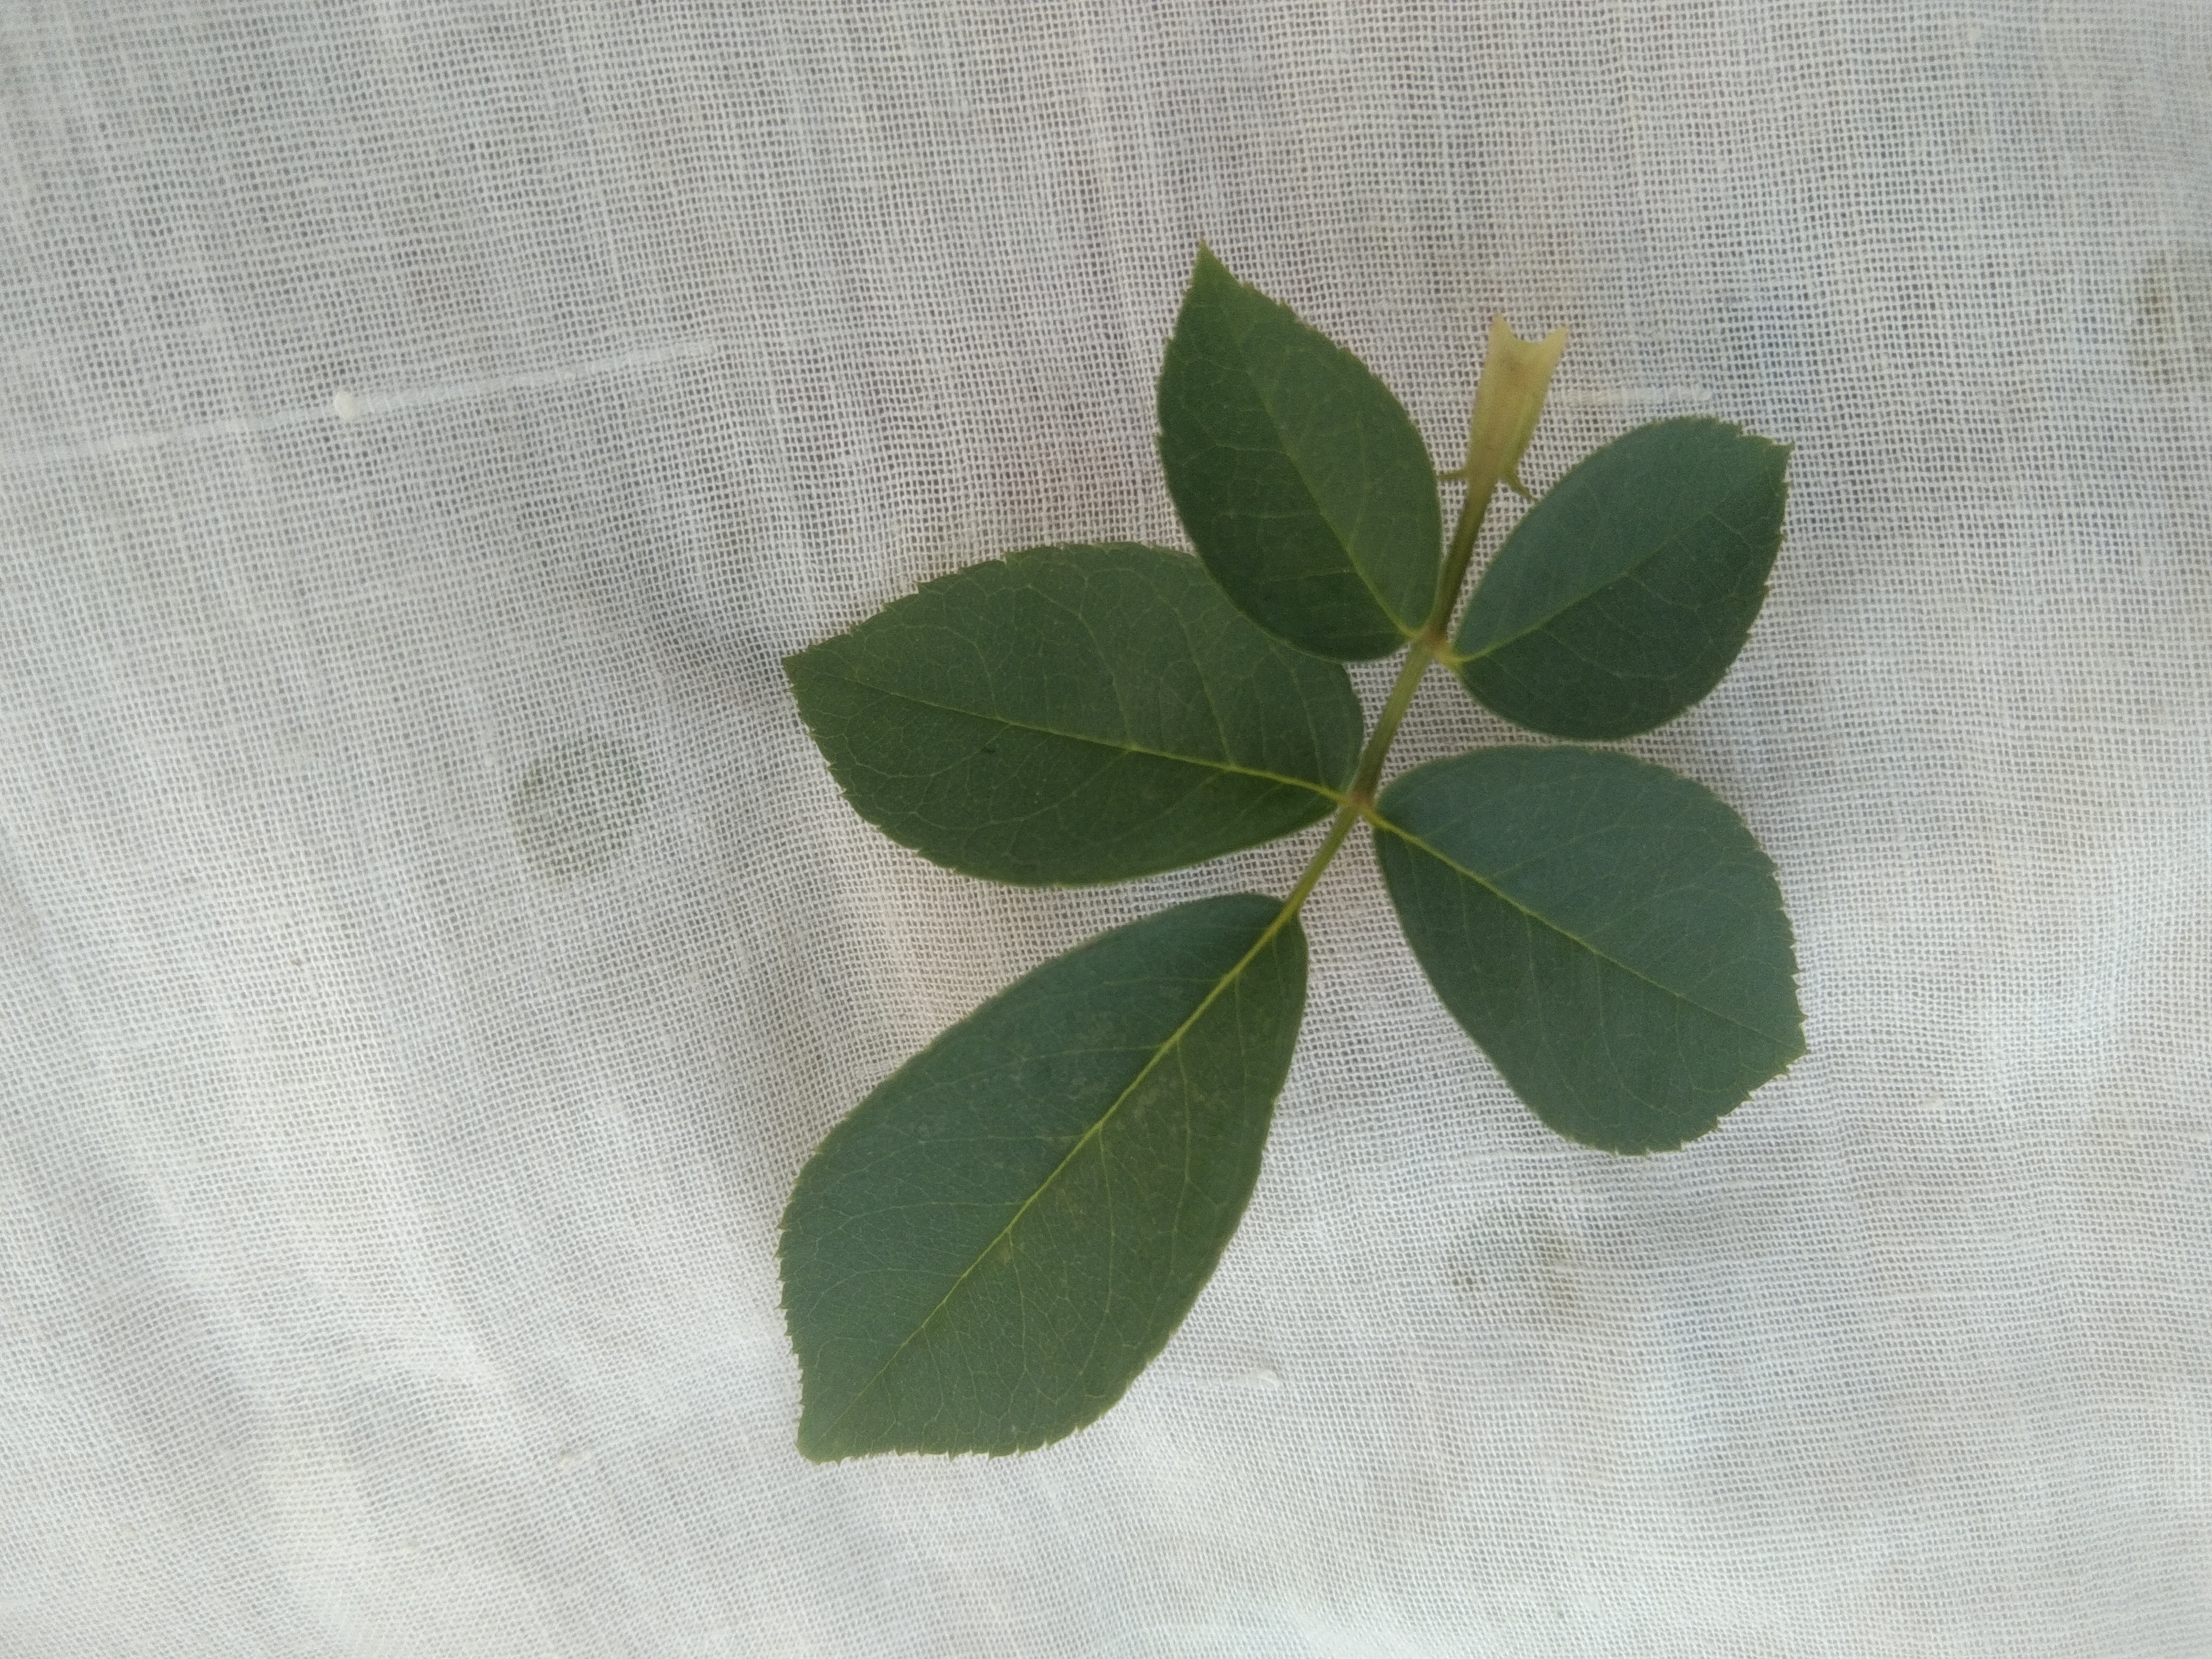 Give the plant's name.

rose
